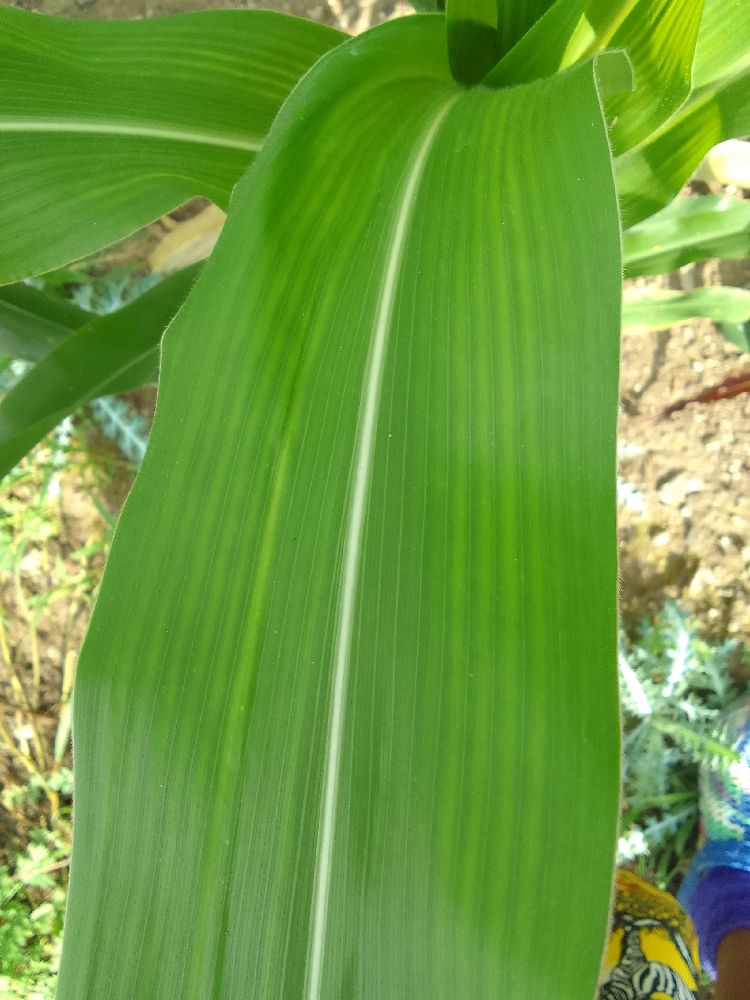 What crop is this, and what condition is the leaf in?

maize, healthy
